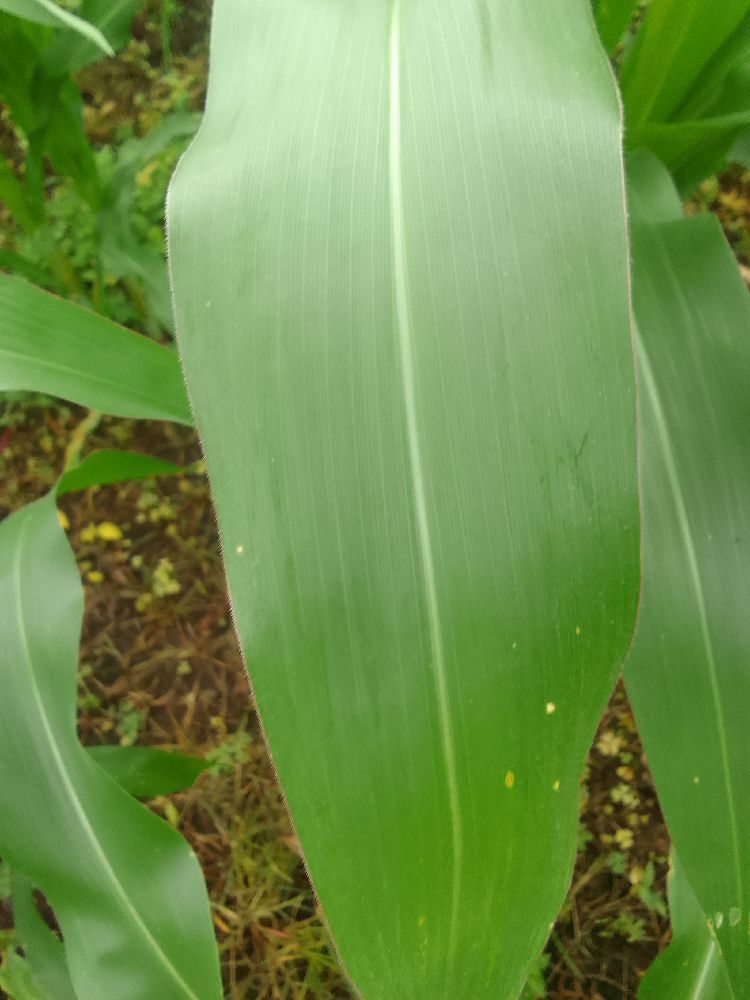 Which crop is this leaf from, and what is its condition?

maize, healthy
